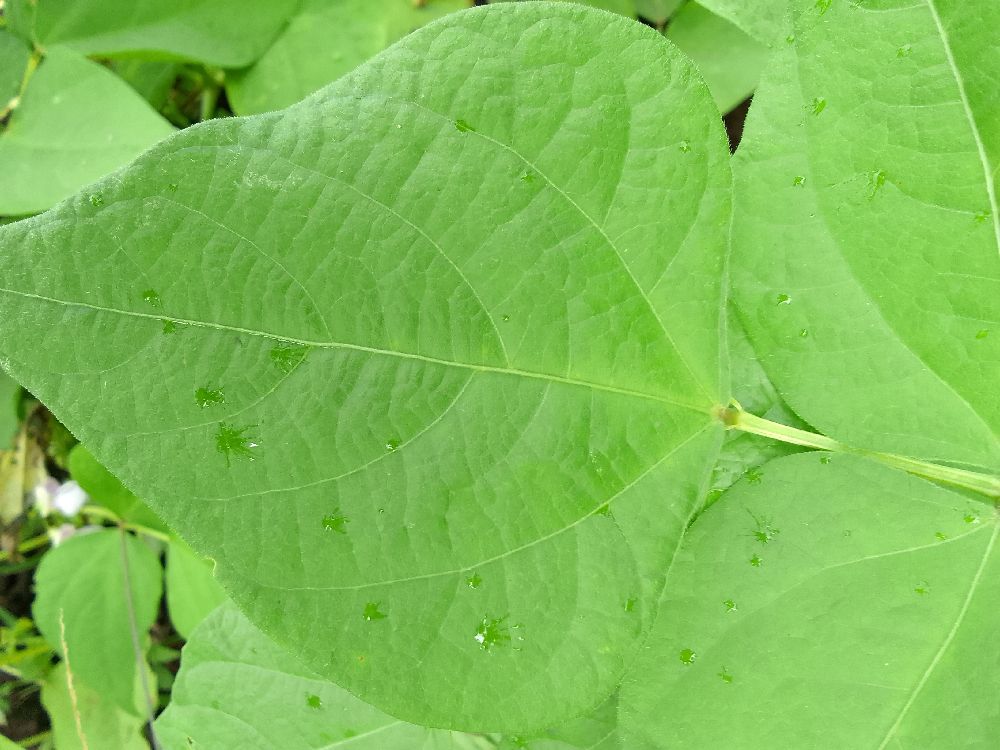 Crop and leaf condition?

common bean, healthy
